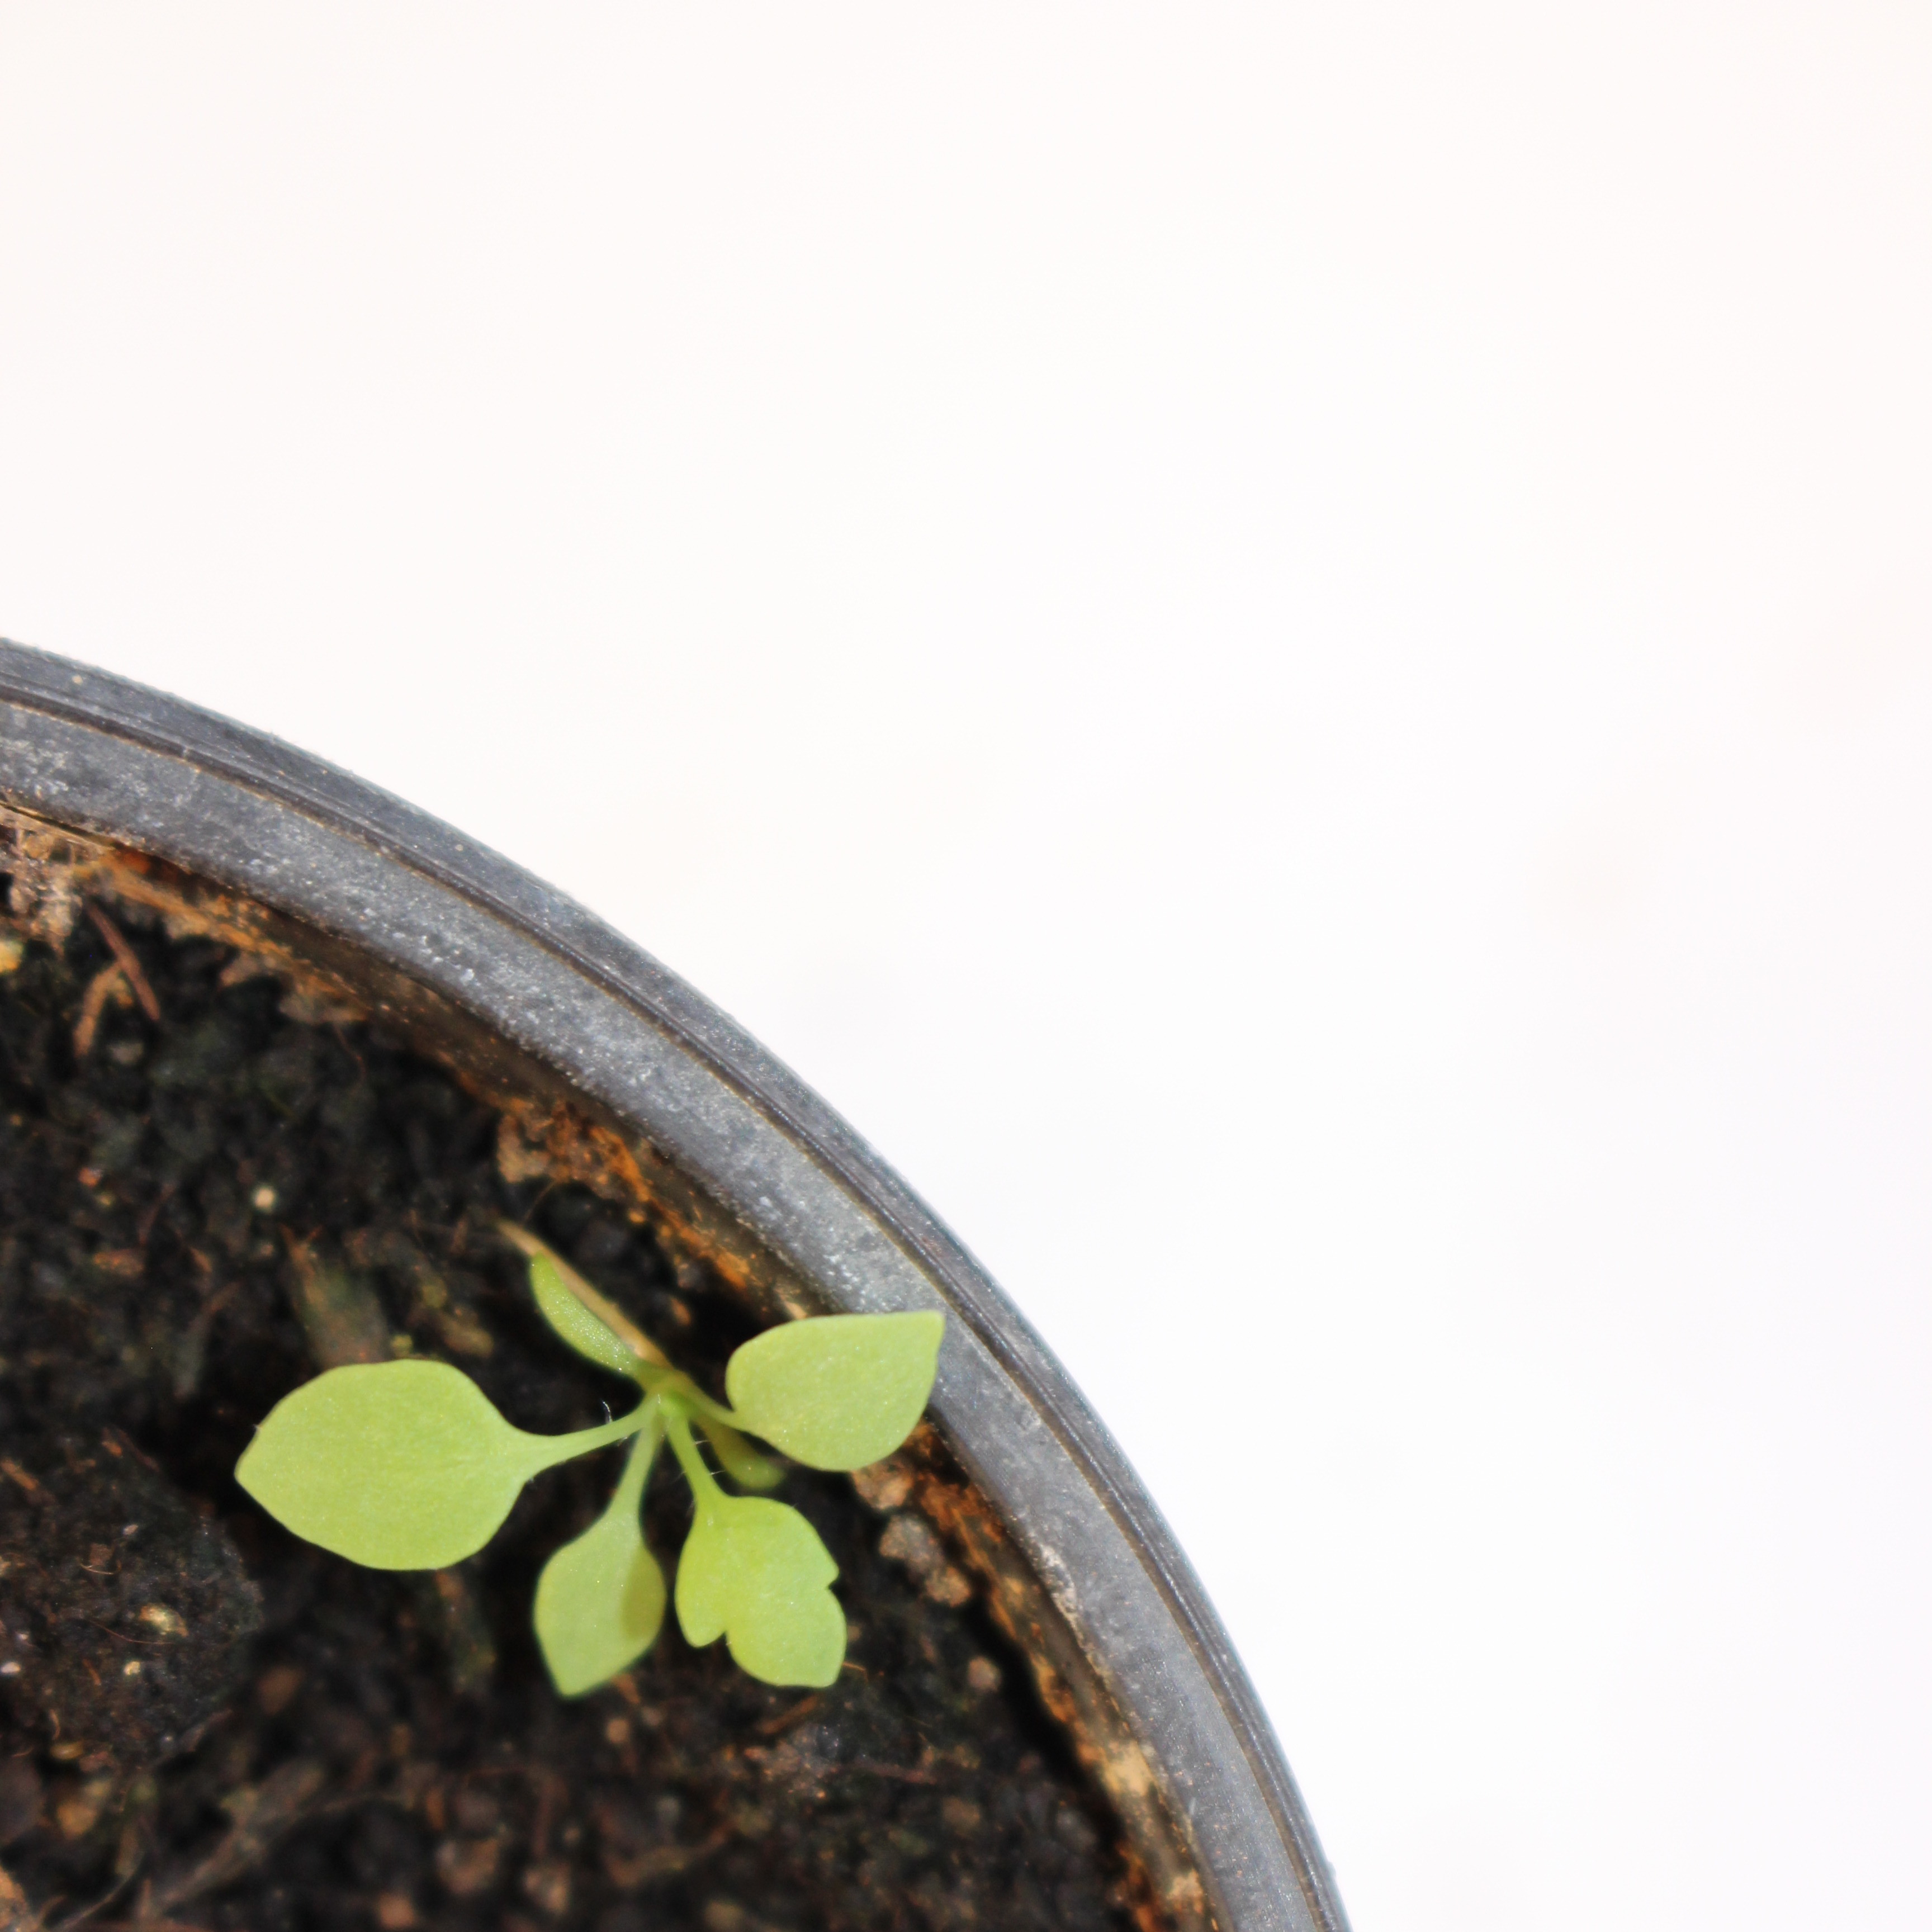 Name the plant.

Papaver rhoeas
